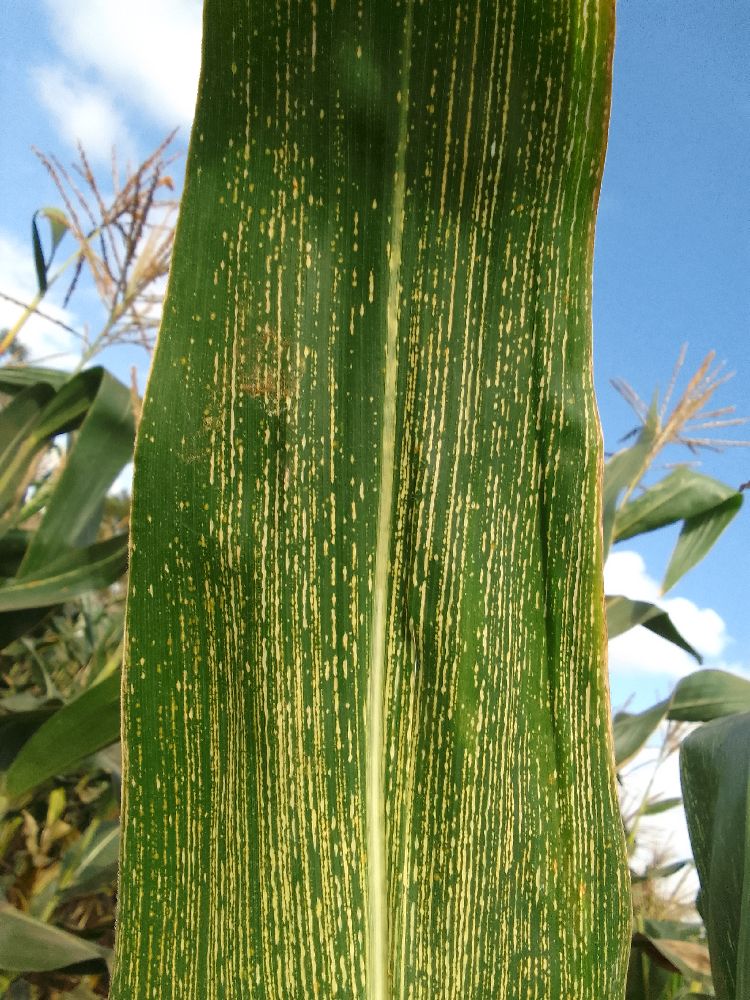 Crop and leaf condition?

maize, maize streak virus
